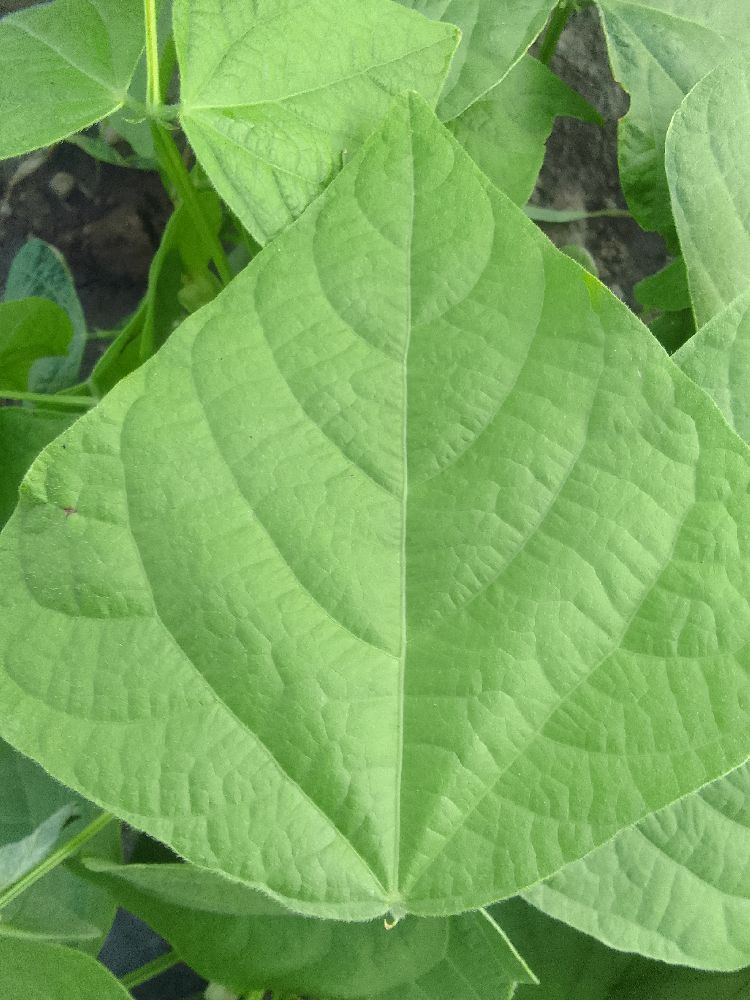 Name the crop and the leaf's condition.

common bean, healthy
